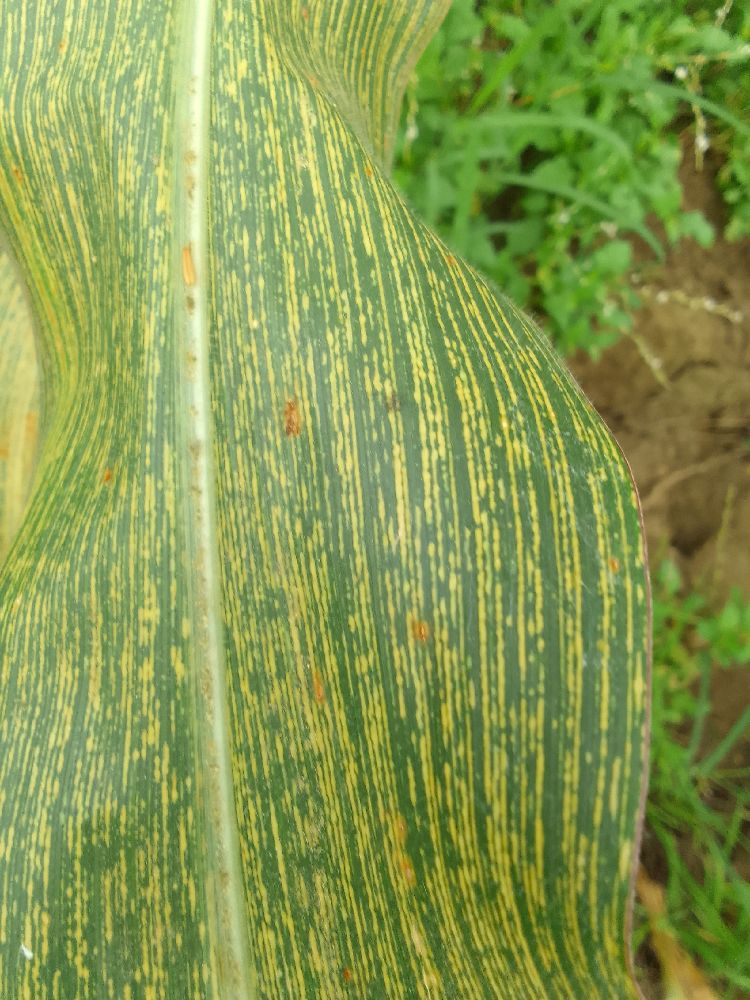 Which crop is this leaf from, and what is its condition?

maize, maize streak virus
